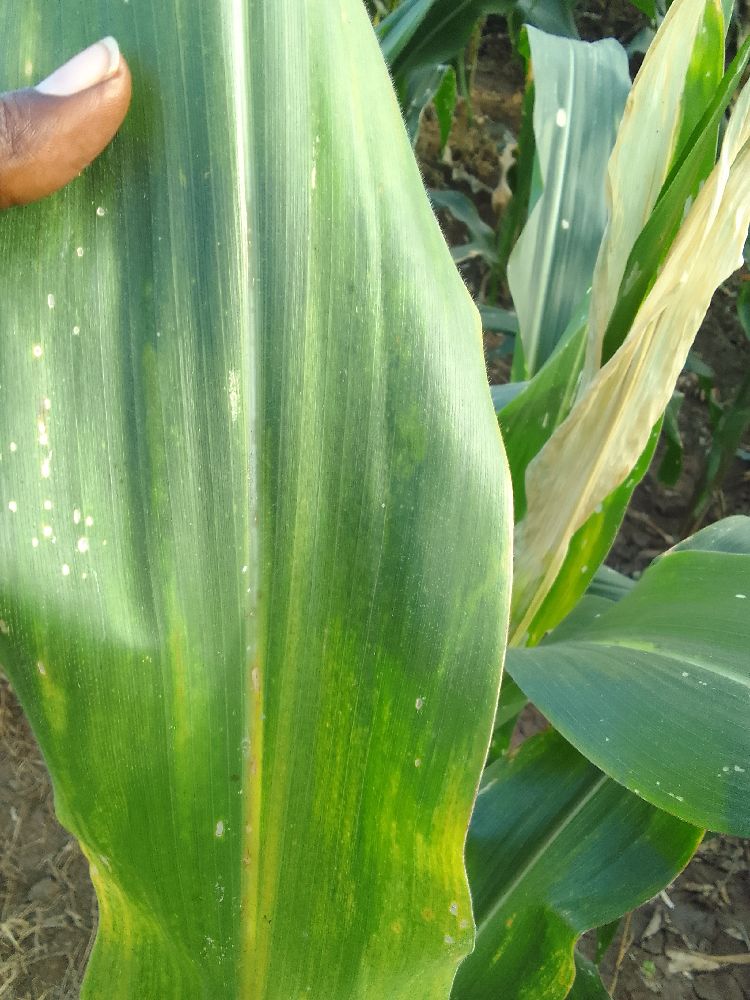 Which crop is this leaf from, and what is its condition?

maize, maize lethal necrosis
